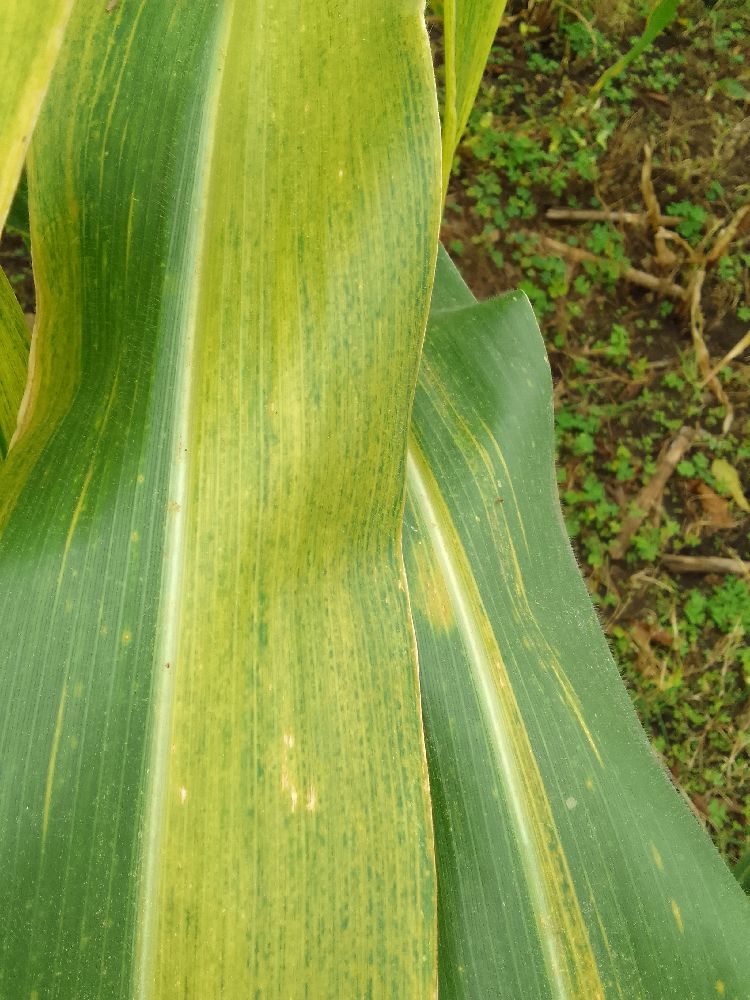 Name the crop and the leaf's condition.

maize, maize lethal necrosis
